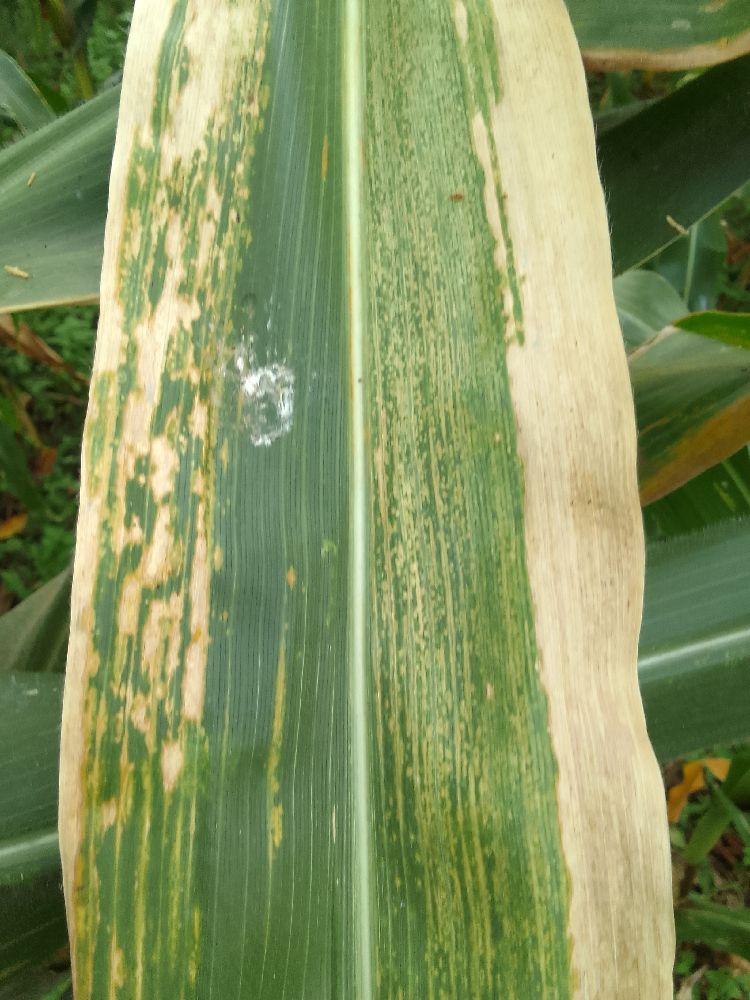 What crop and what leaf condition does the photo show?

maize, maize lethal necrosis
